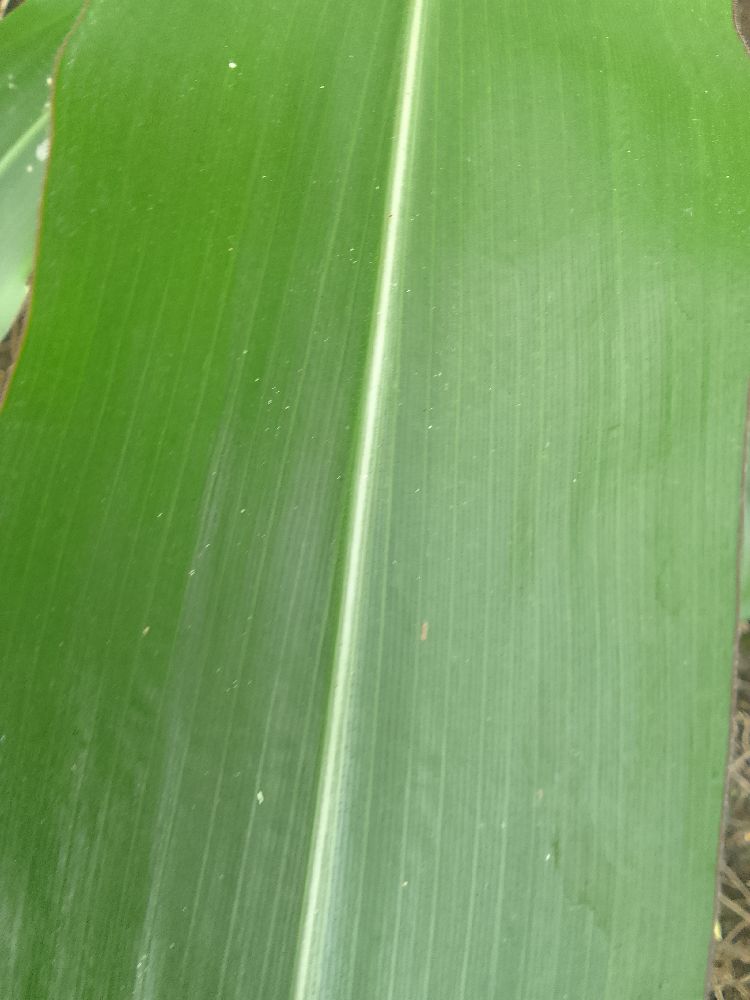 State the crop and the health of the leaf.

maize, healthy
